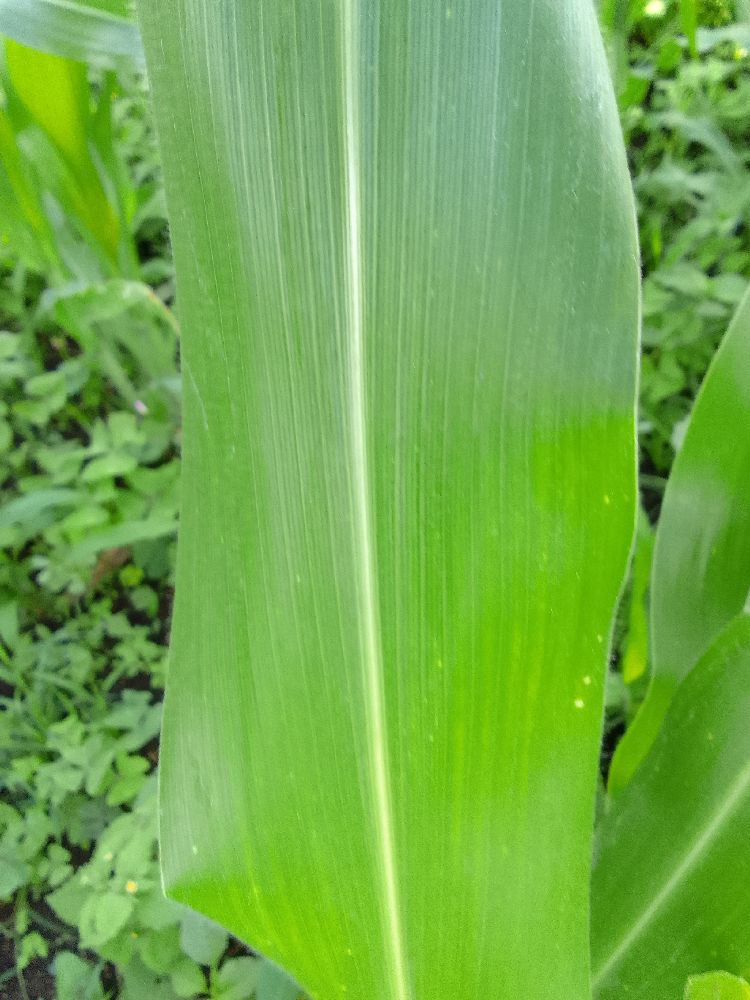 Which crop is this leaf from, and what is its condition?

maize, healthy
